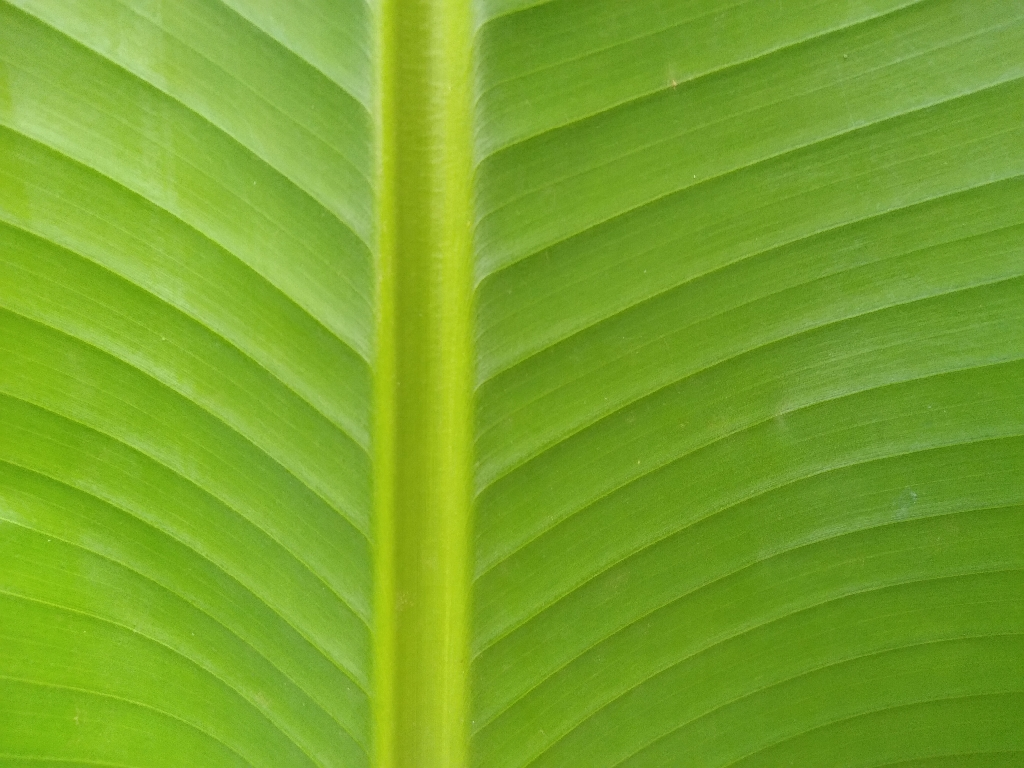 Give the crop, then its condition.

banana, healthy
